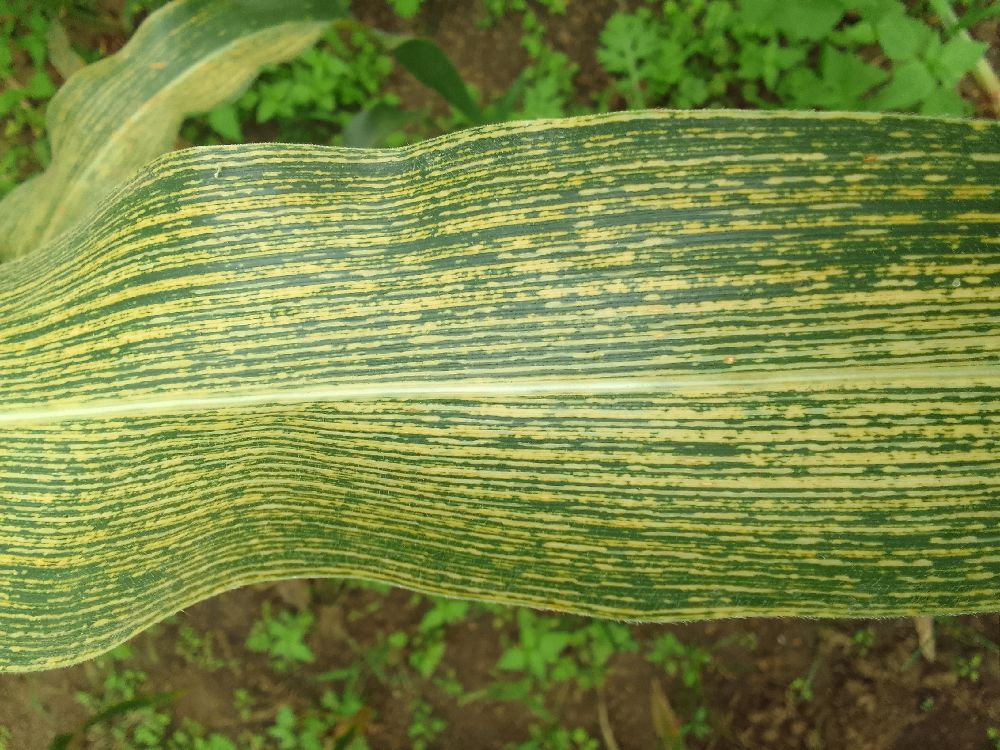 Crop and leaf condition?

maize, maize streak virus
